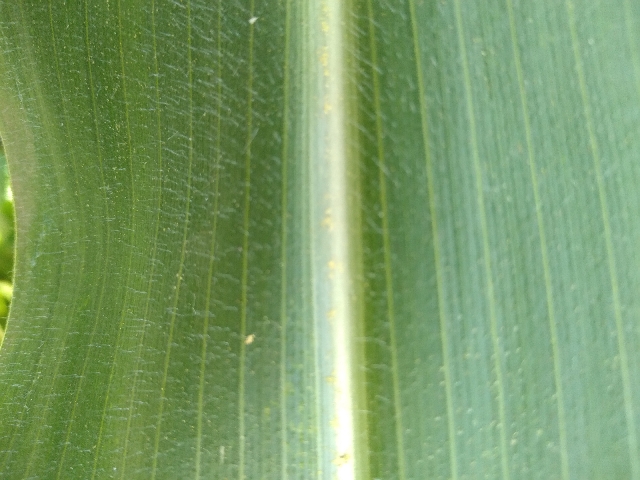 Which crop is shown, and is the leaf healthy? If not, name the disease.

maize, healthy
